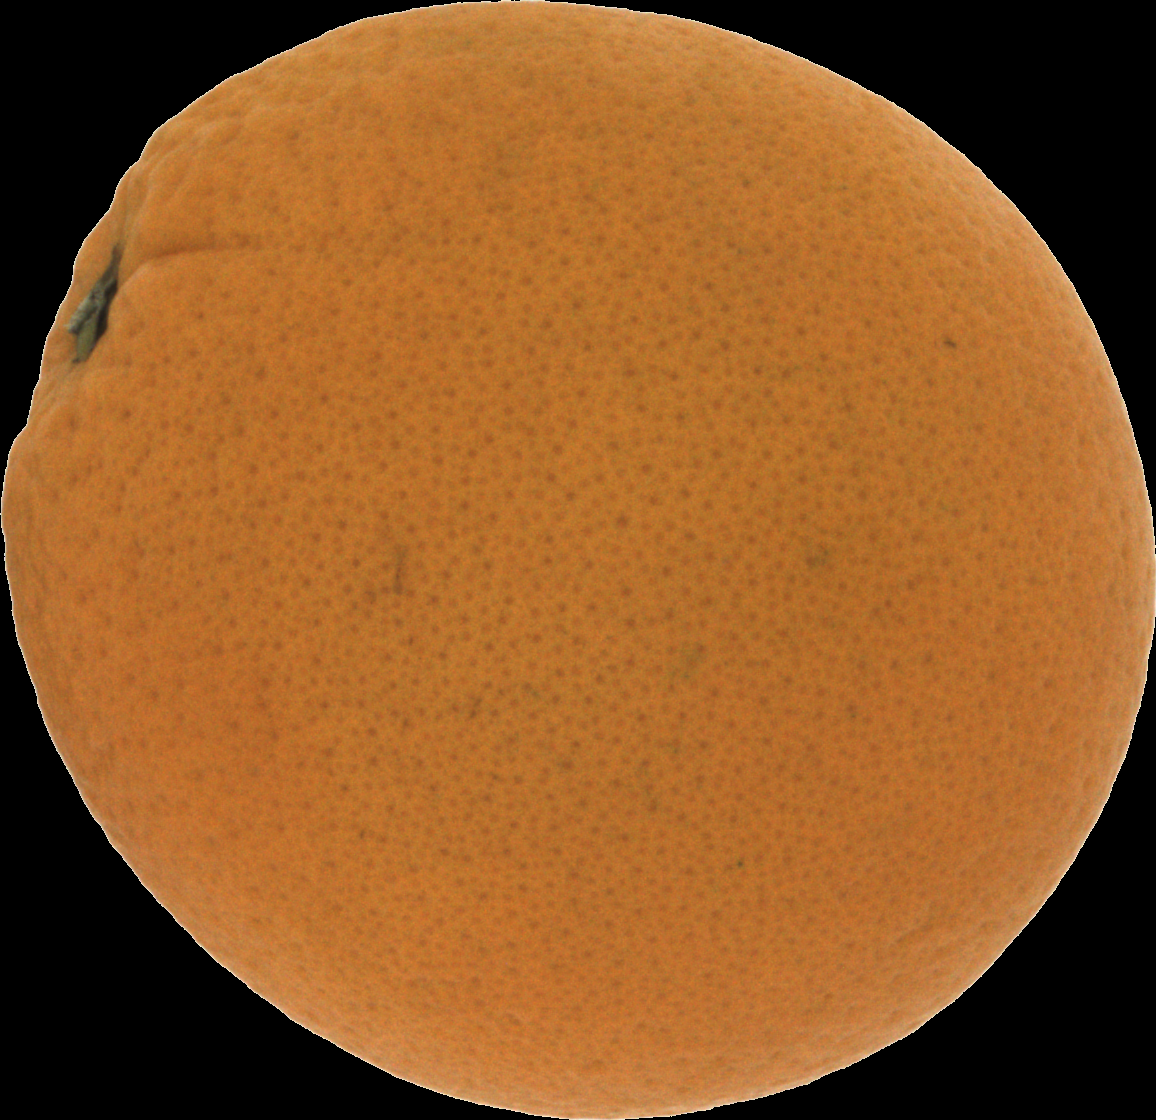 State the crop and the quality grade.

orange, good
